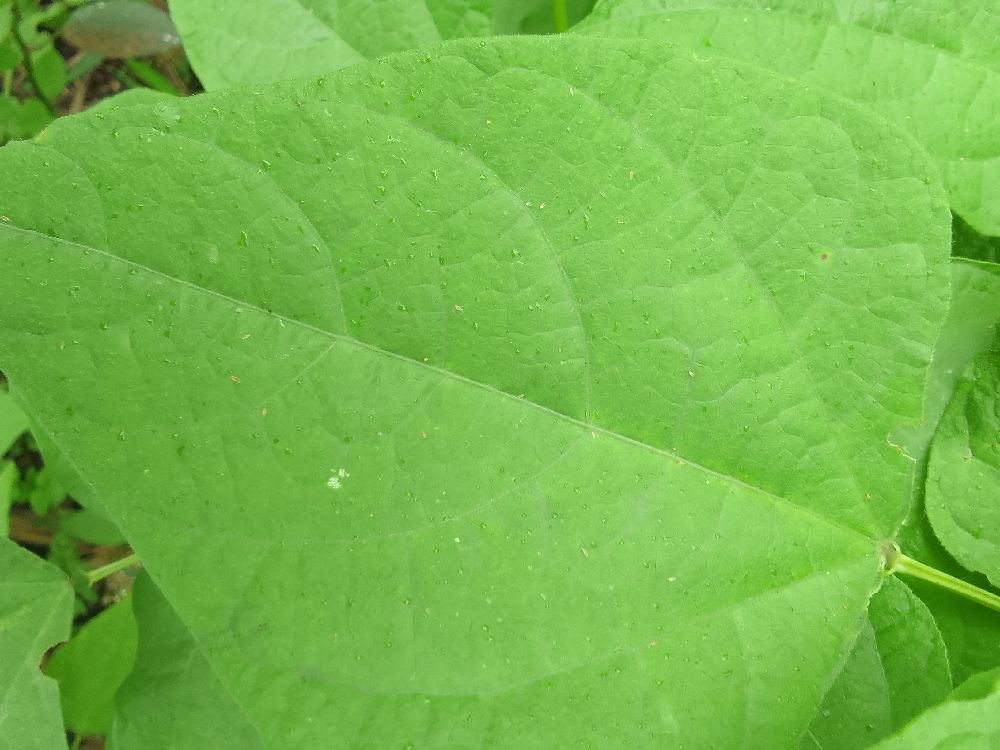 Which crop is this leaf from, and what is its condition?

common bean, healthy
